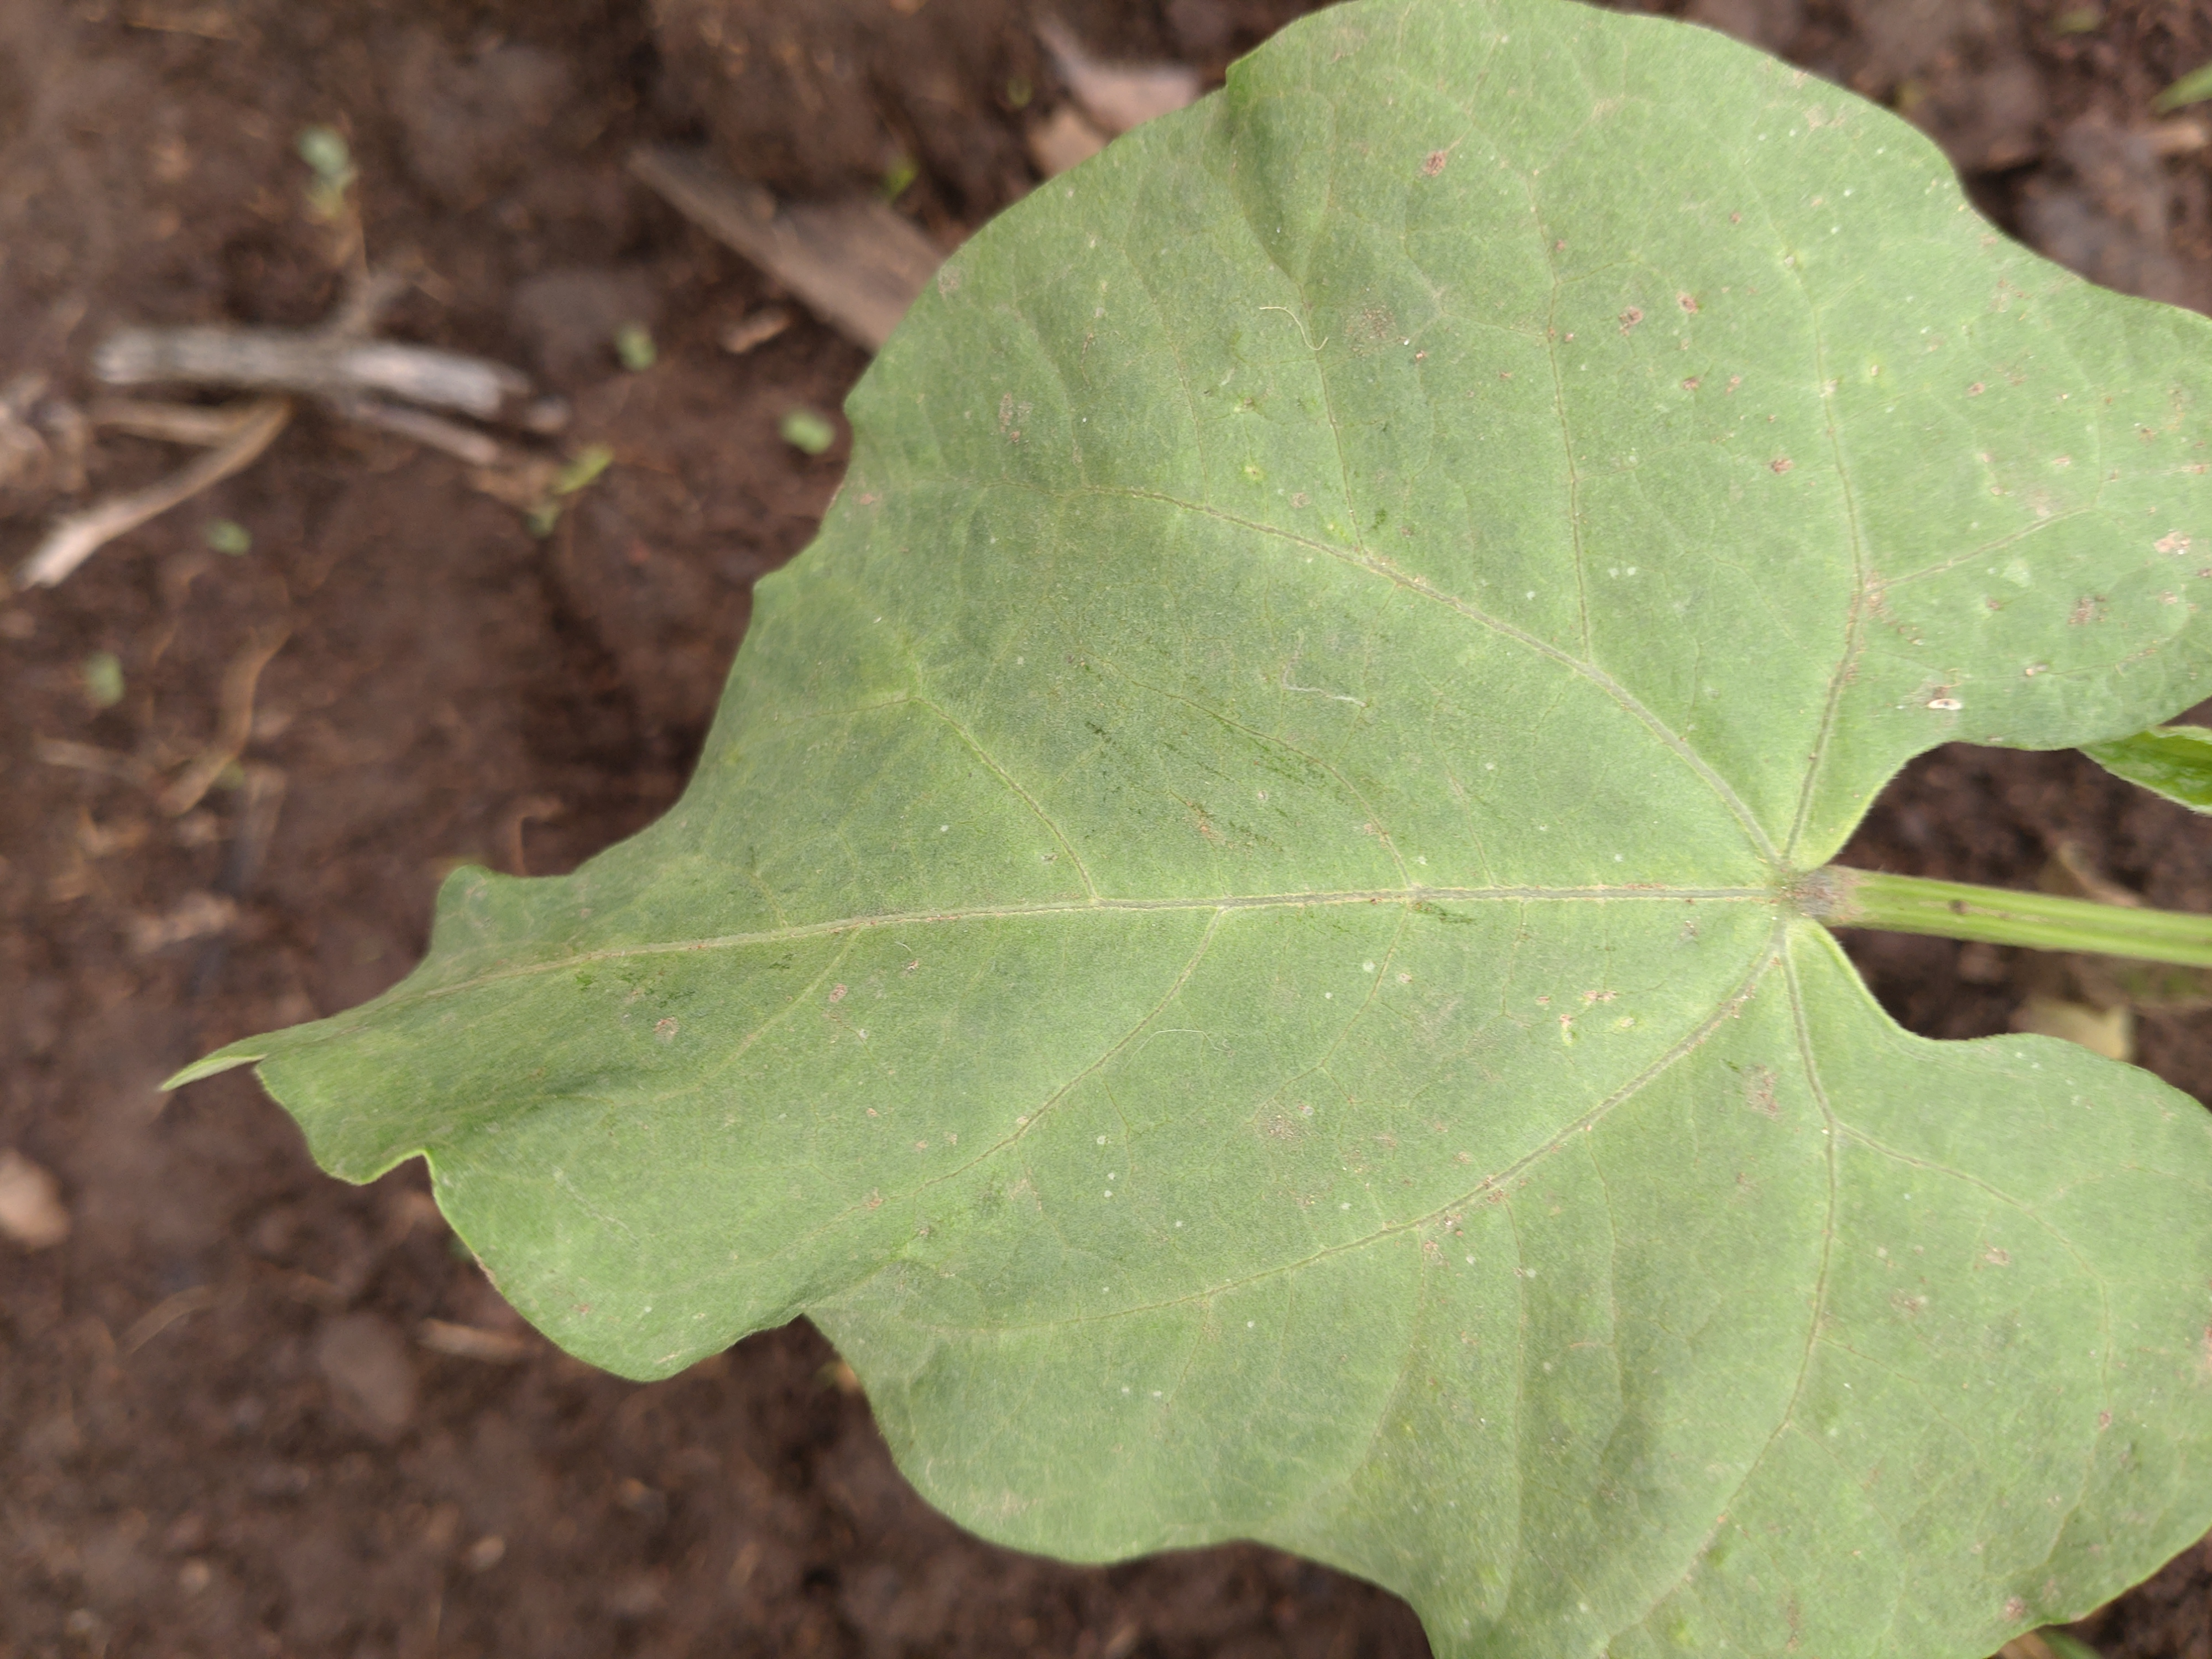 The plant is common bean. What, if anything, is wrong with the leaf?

healthy
